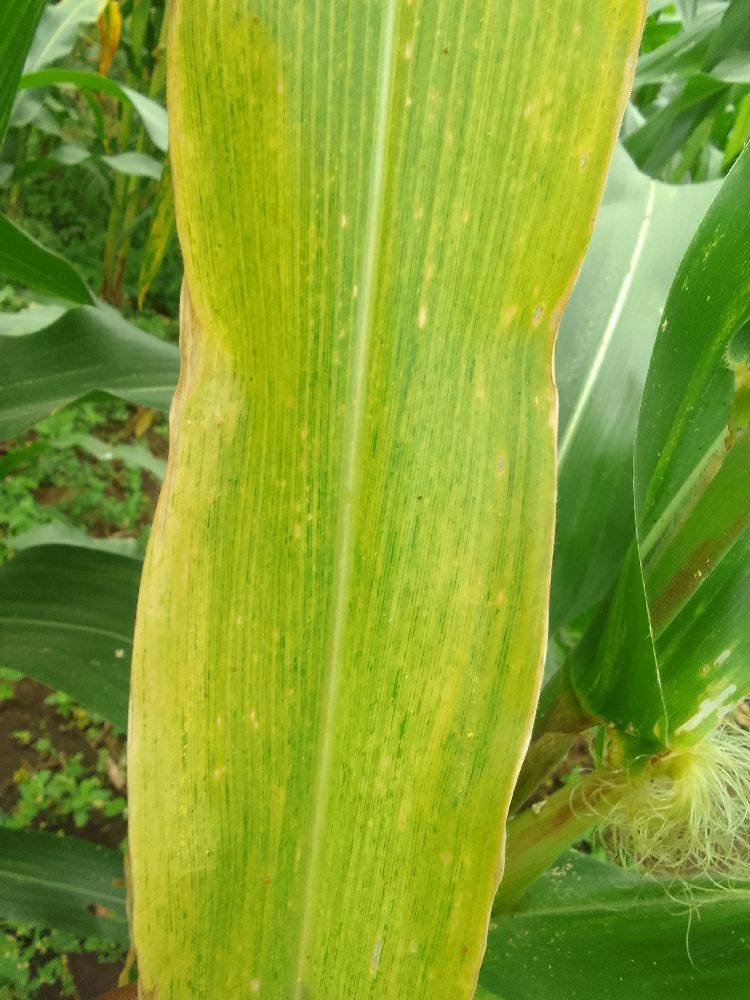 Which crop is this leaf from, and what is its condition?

maize, maize lethal necrosis
